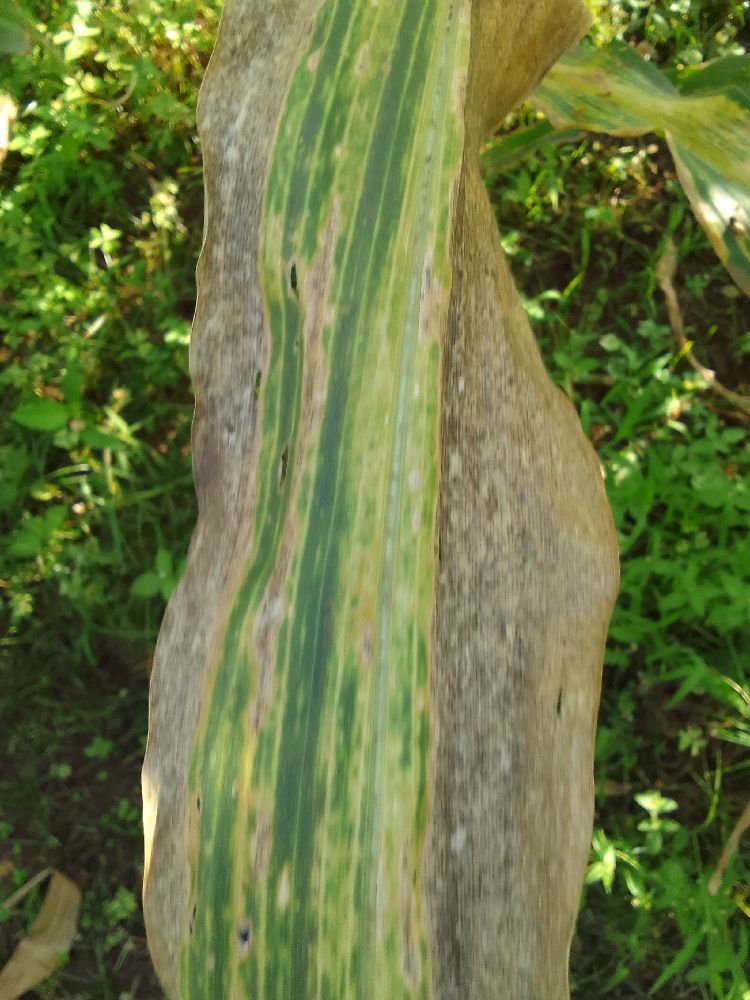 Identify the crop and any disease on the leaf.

maize, maize lethal necrosis
